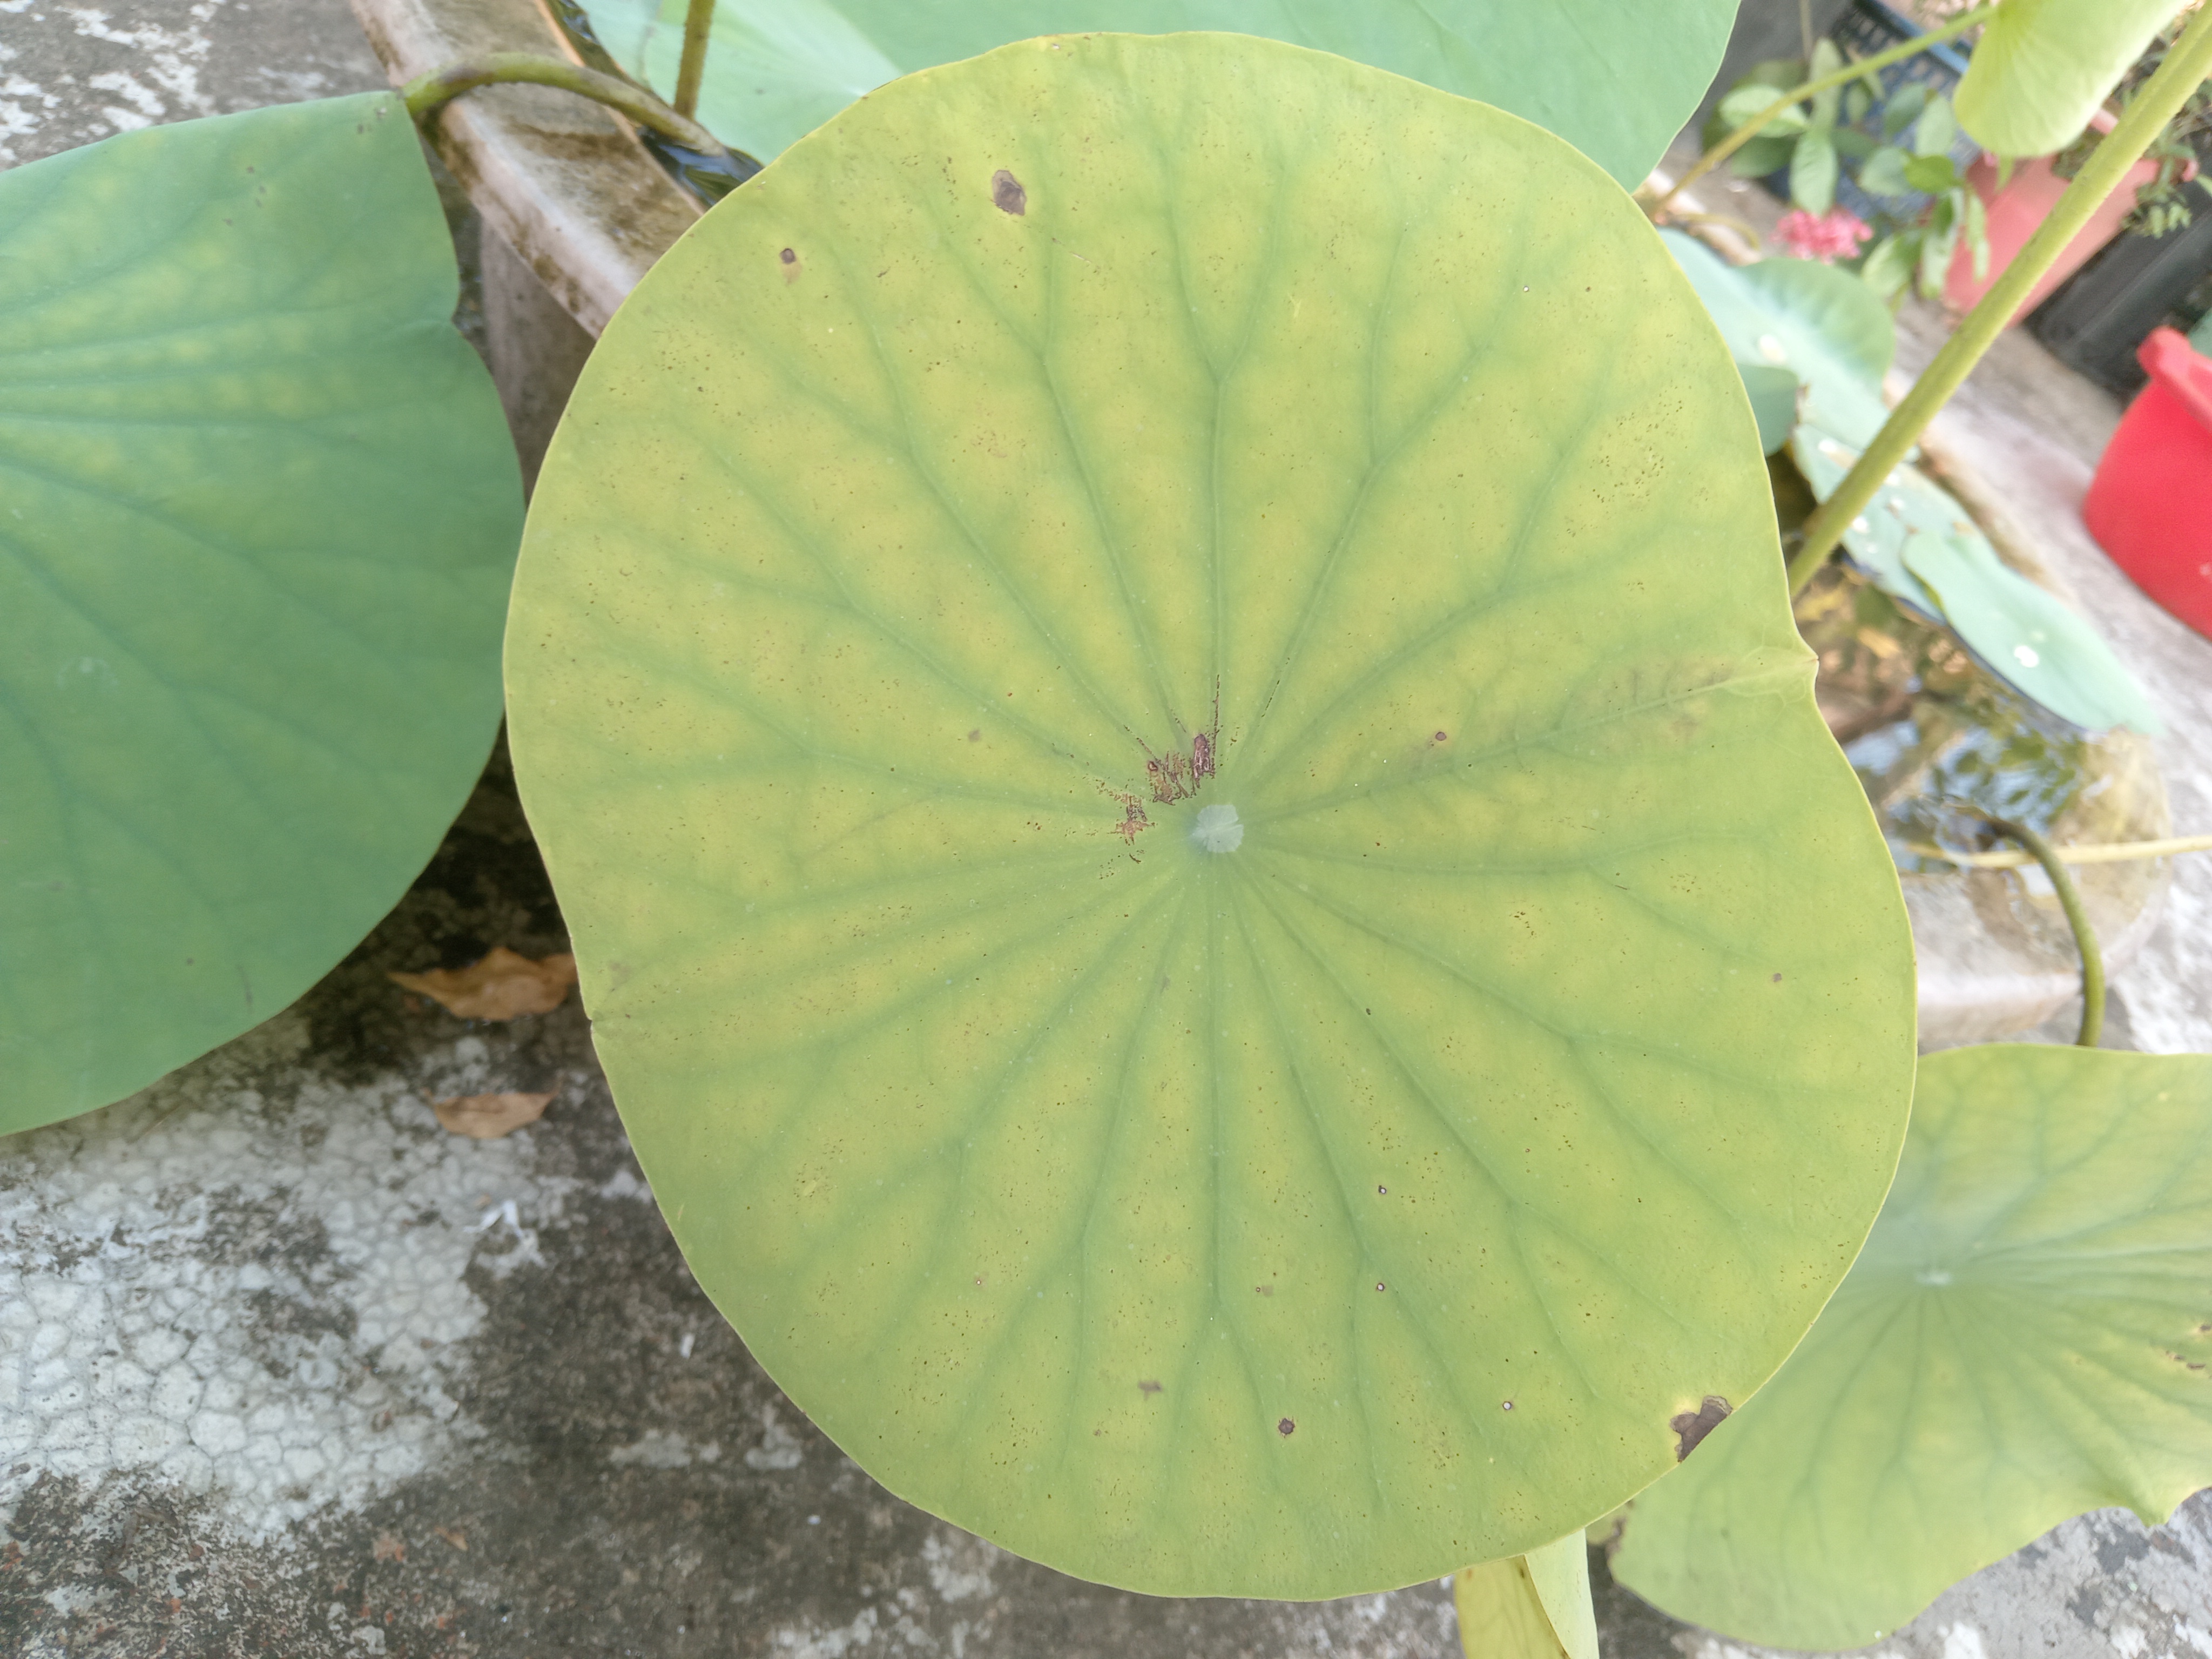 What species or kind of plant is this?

lotus
